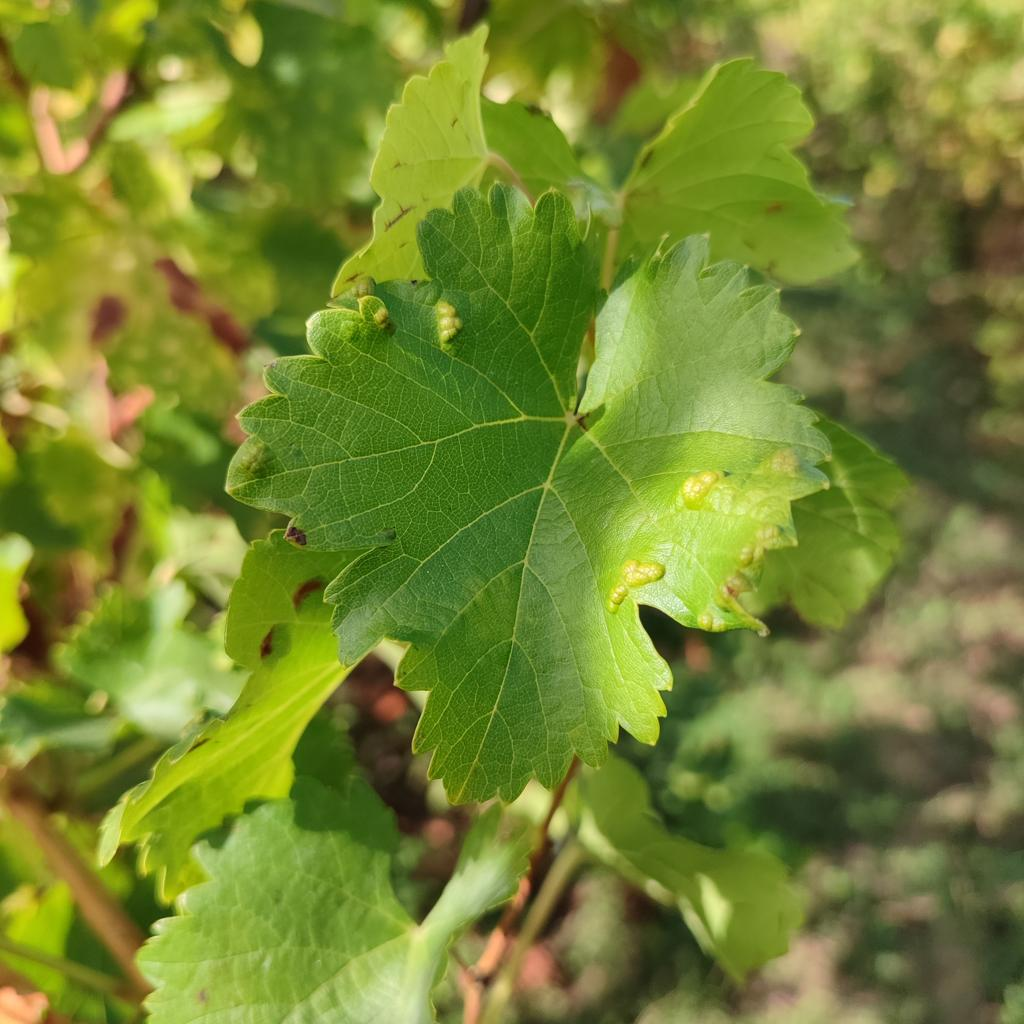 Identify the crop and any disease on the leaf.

grapevine, erineum mite
